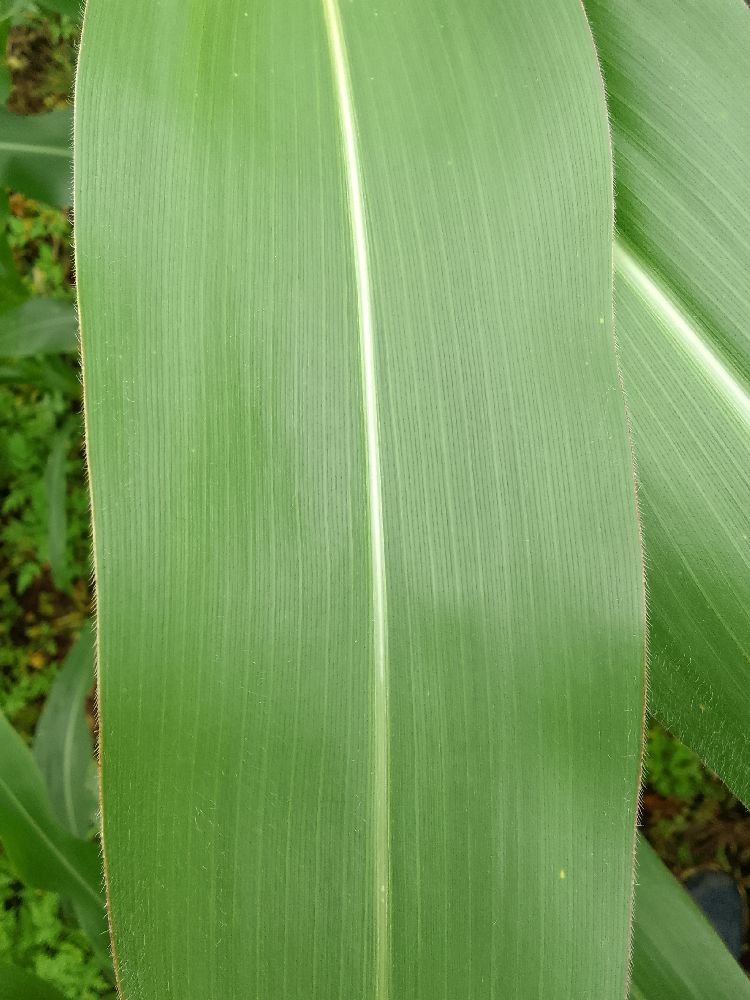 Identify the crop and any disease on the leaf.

maize, healthy
